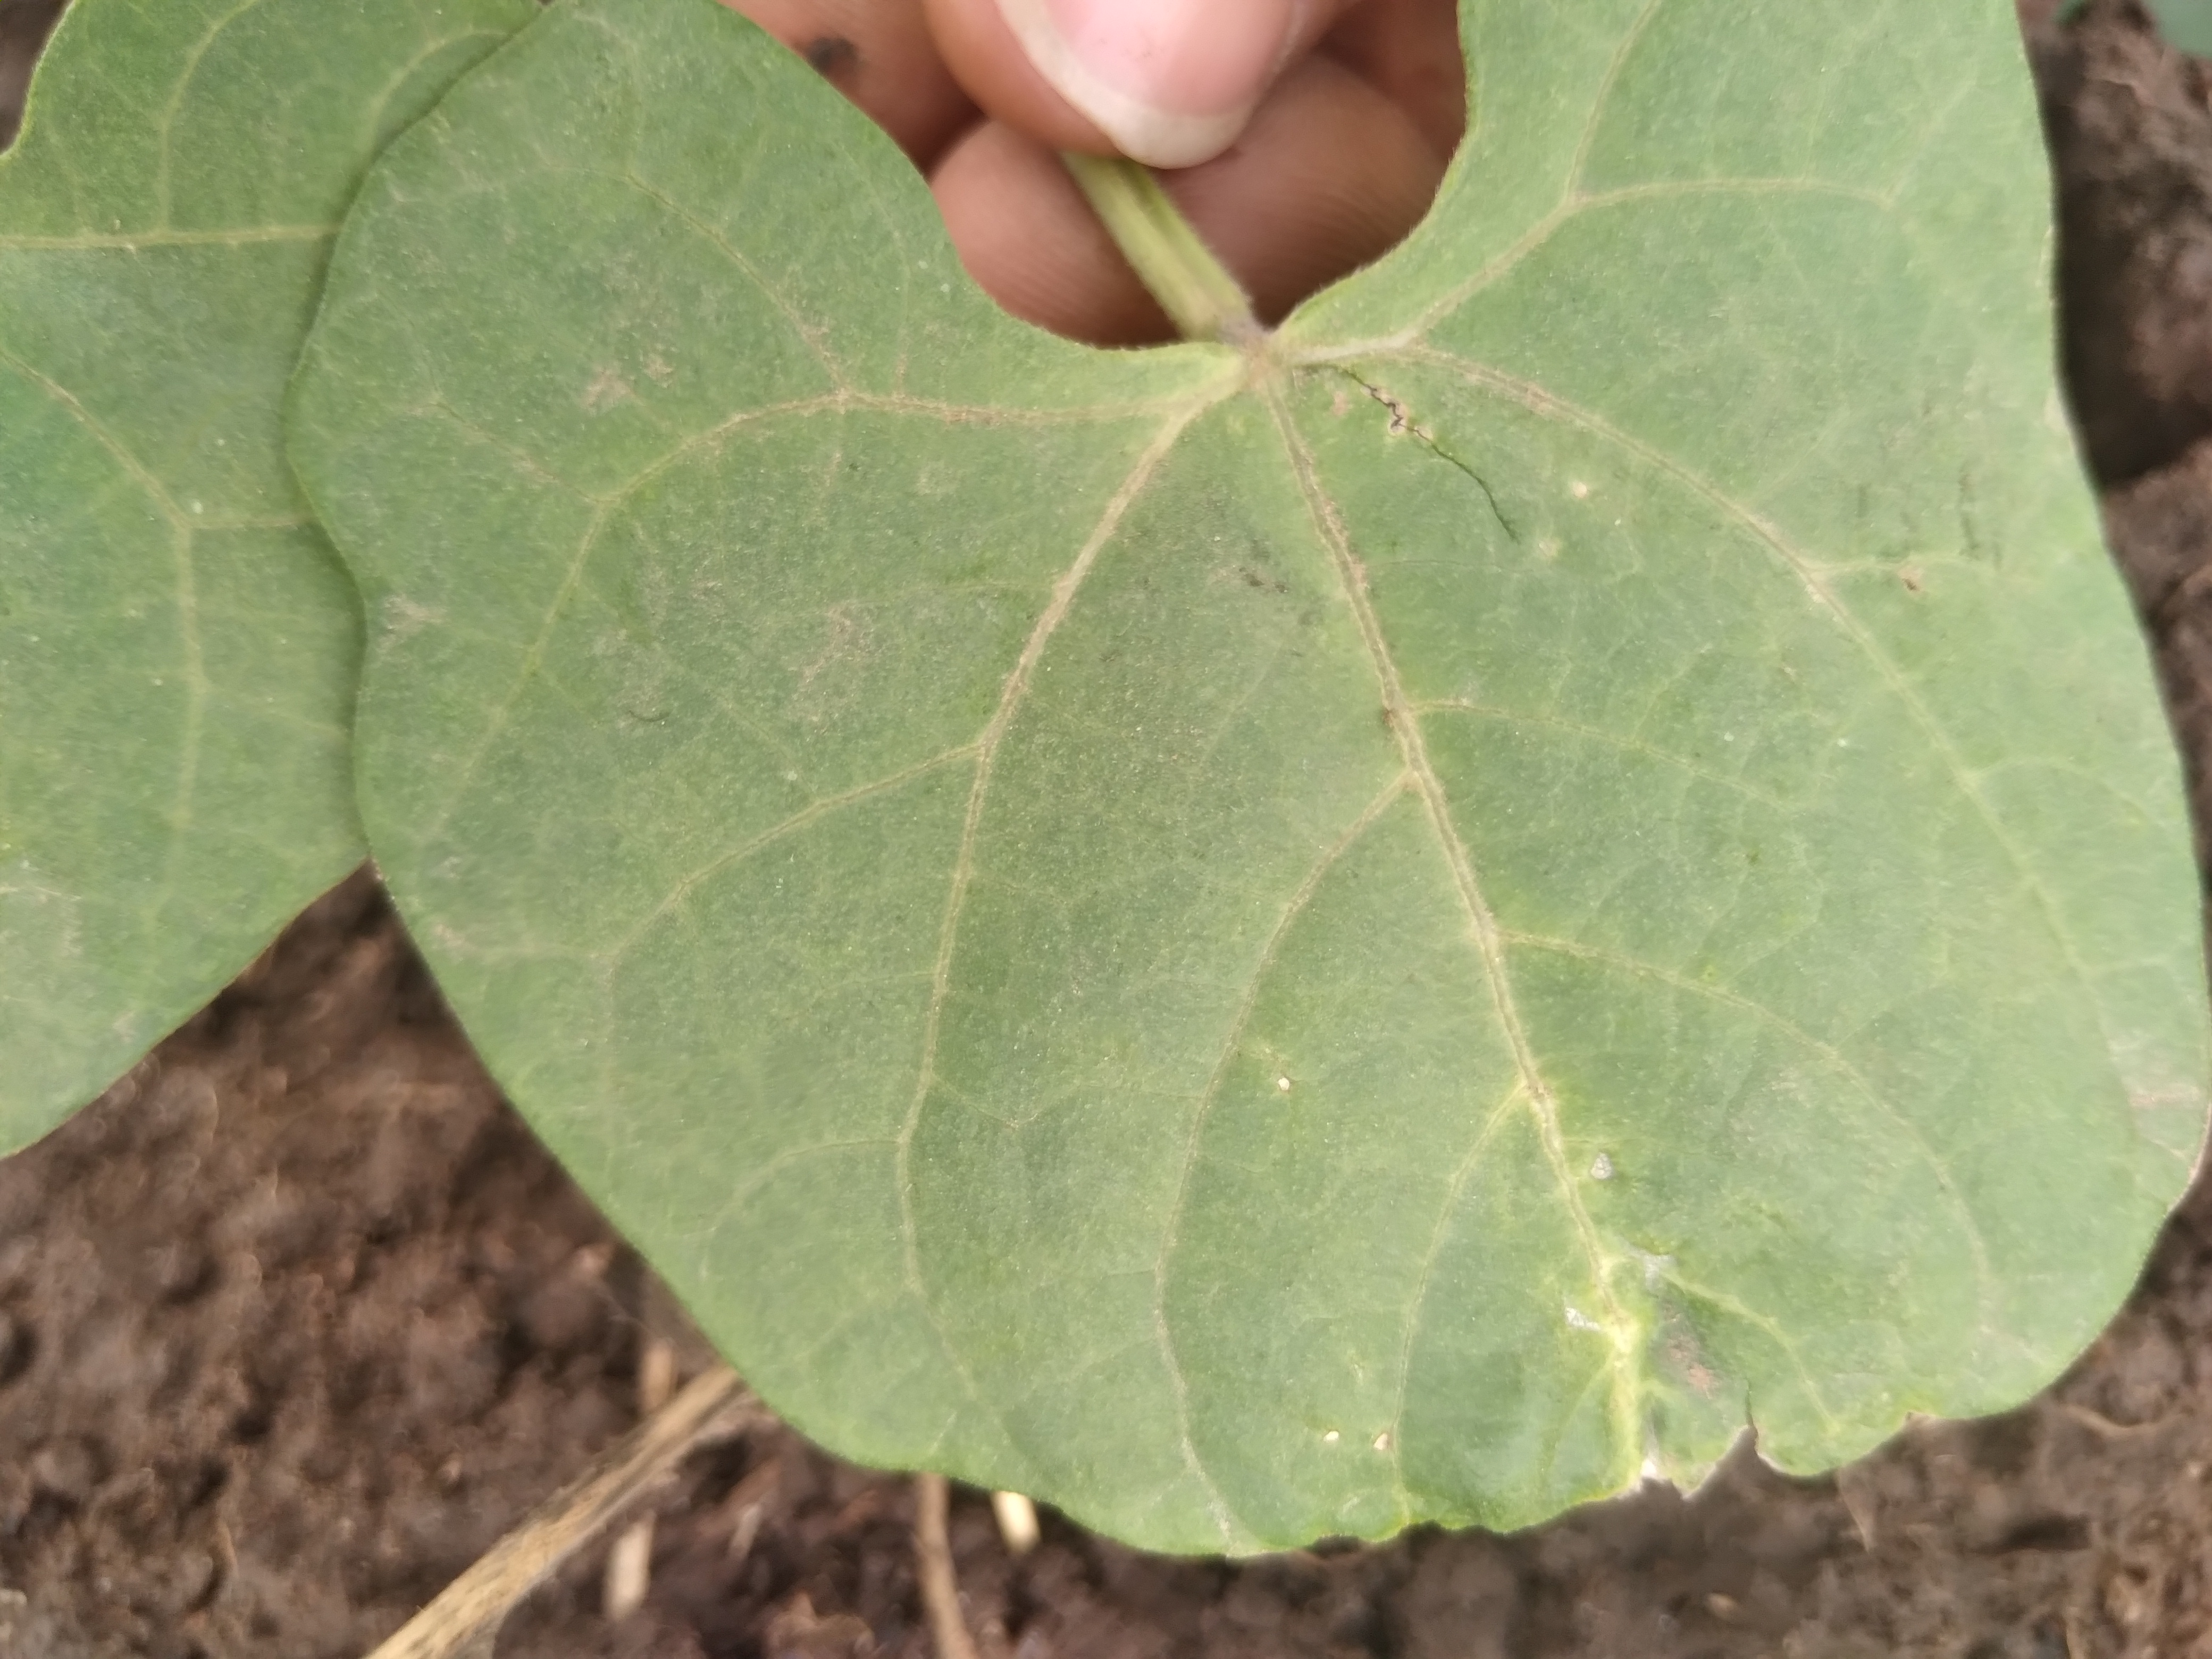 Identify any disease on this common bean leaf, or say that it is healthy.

healthy
